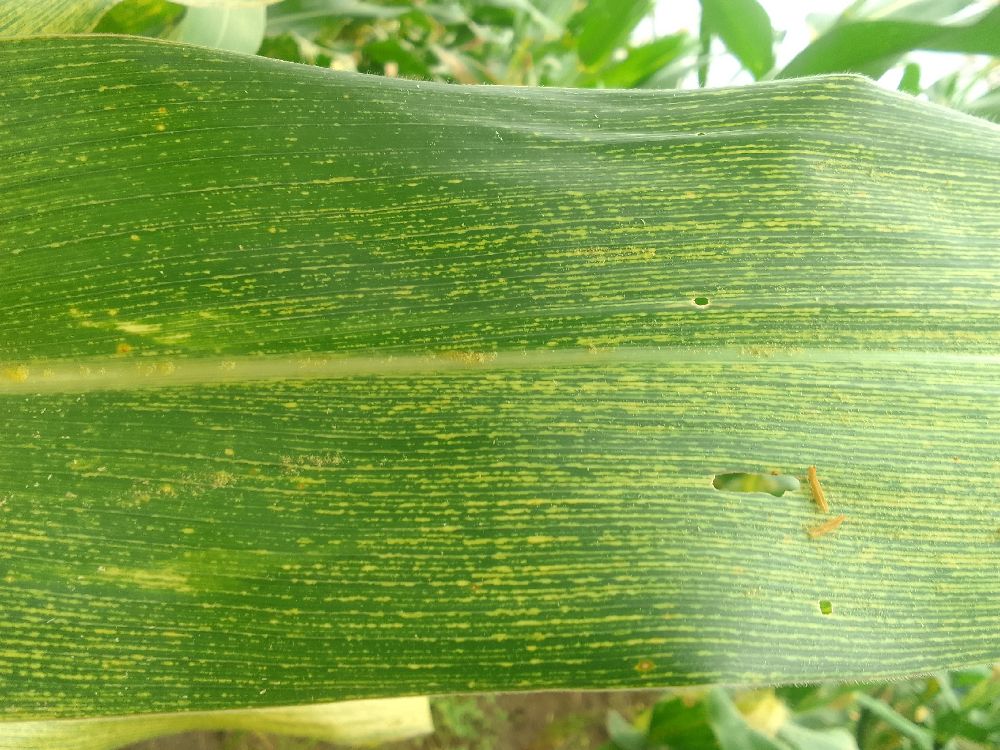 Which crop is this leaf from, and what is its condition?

maize, maize streak virus
